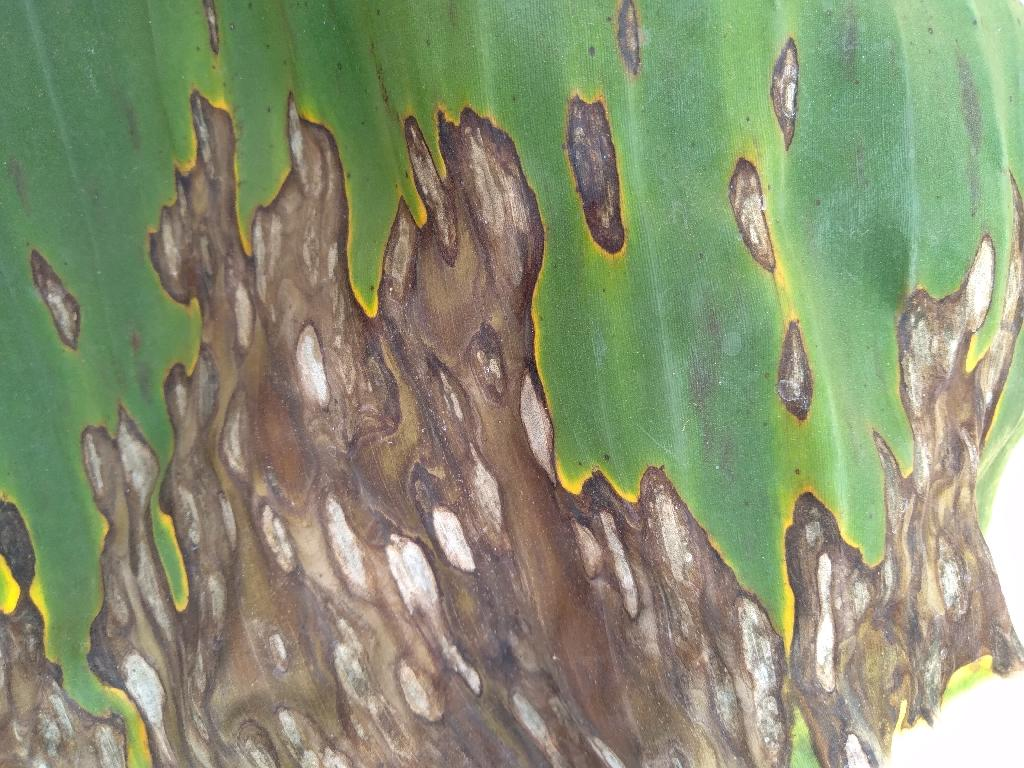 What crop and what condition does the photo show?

banana, black sigatoka
